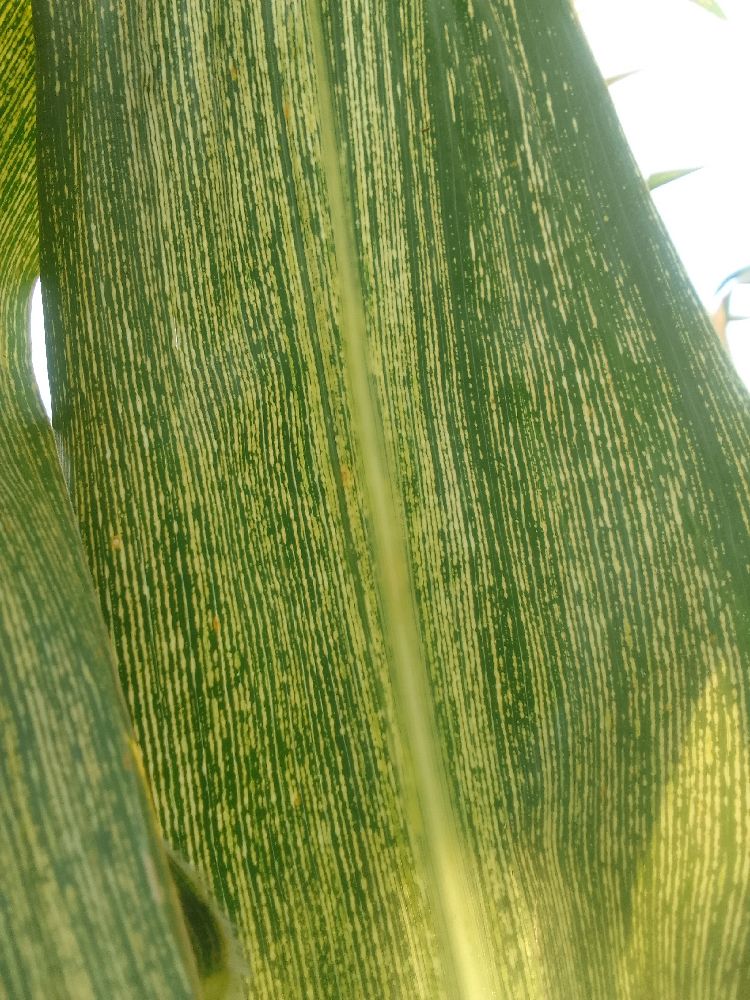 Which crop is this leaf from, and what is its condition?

maize, maize streak virus
